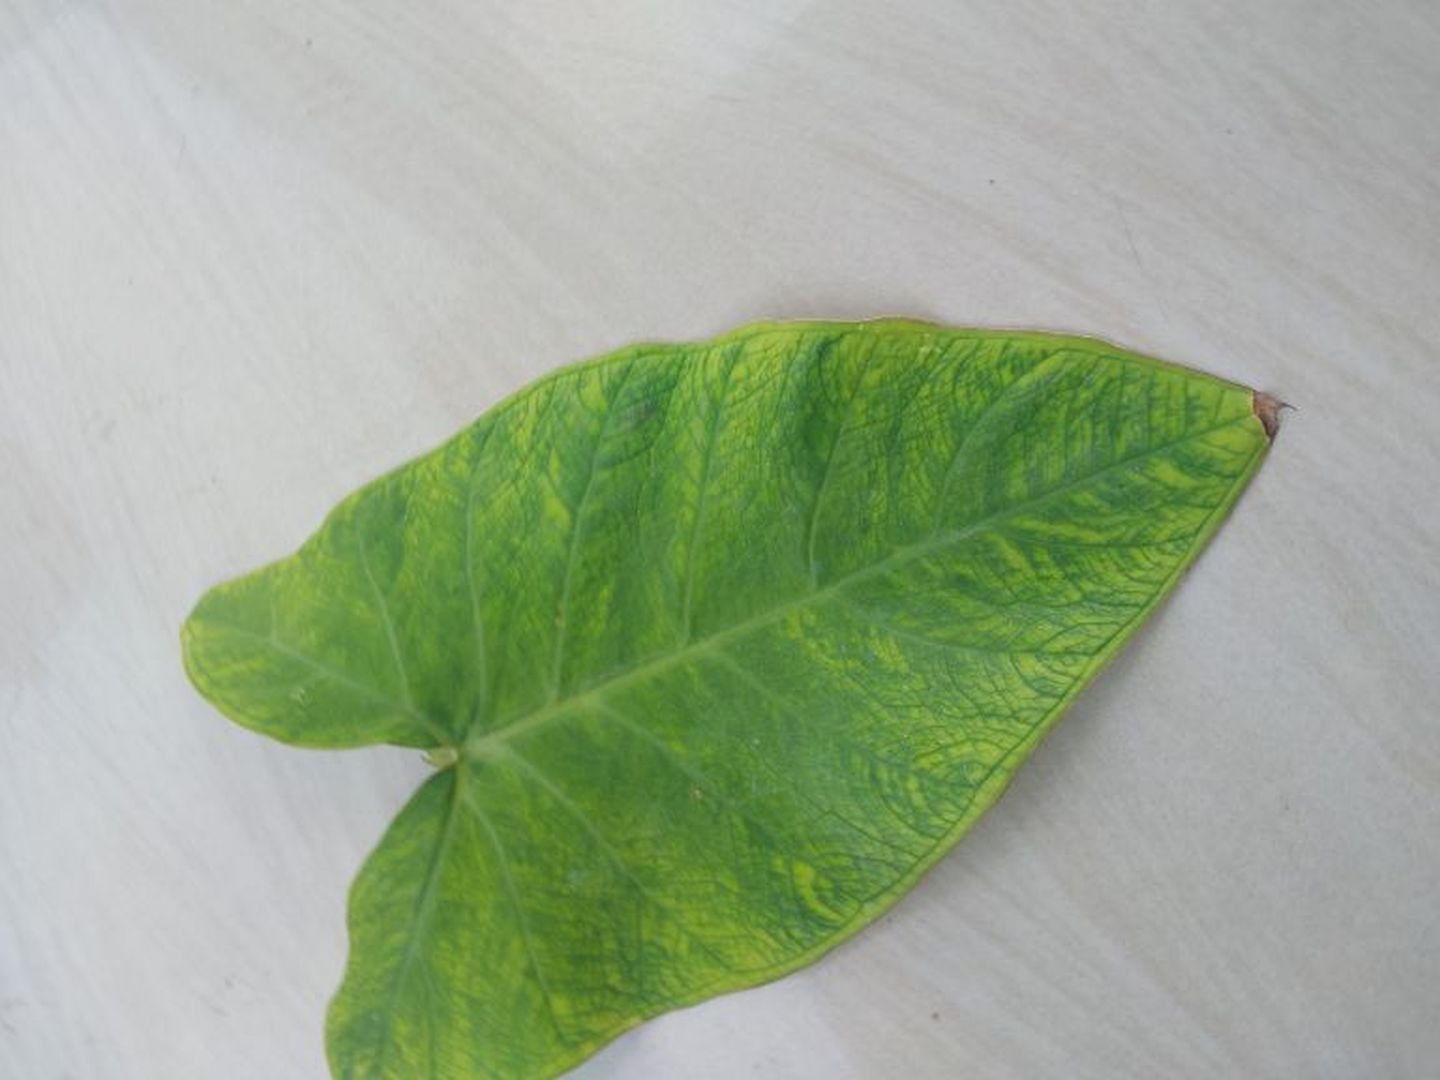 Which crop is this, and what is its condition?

taro, mosaic
